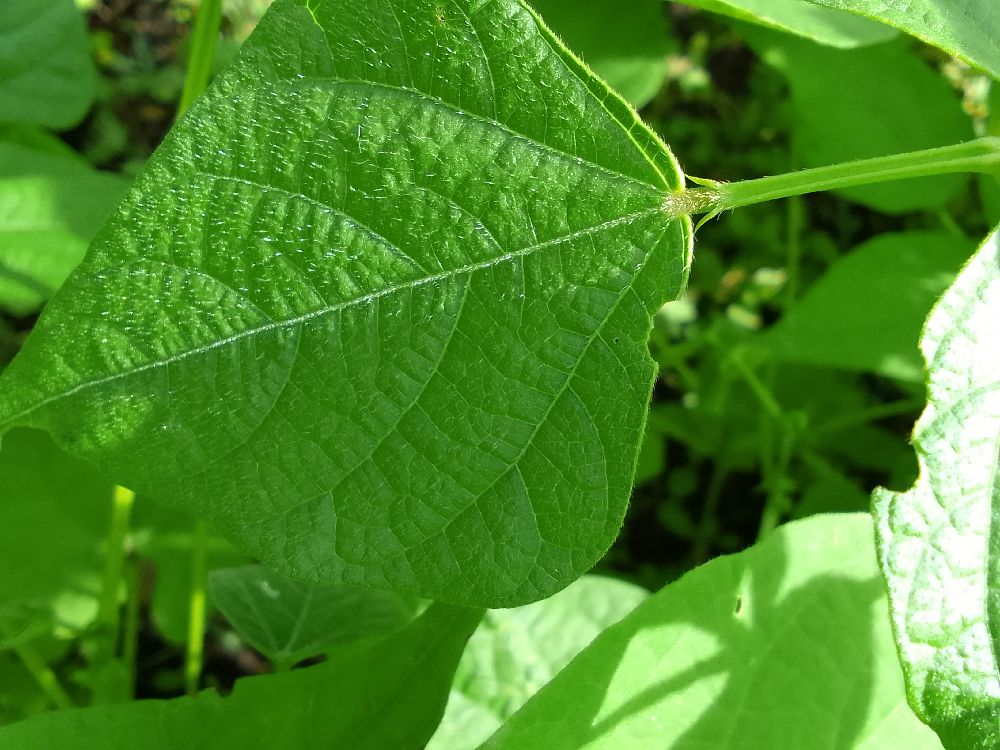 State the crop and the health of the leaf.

common bean, healthy
